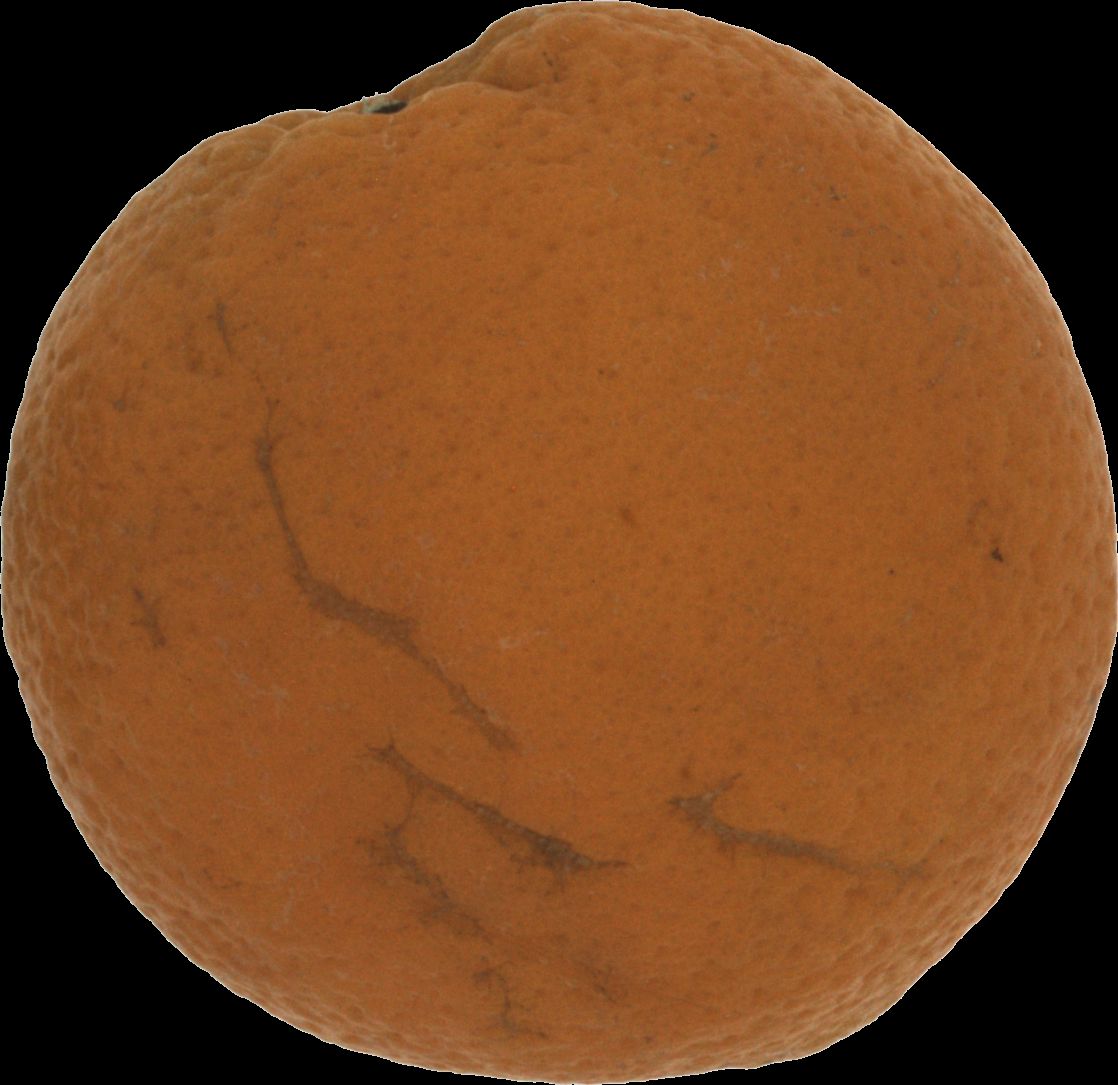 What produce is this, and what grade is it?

orange, bad
